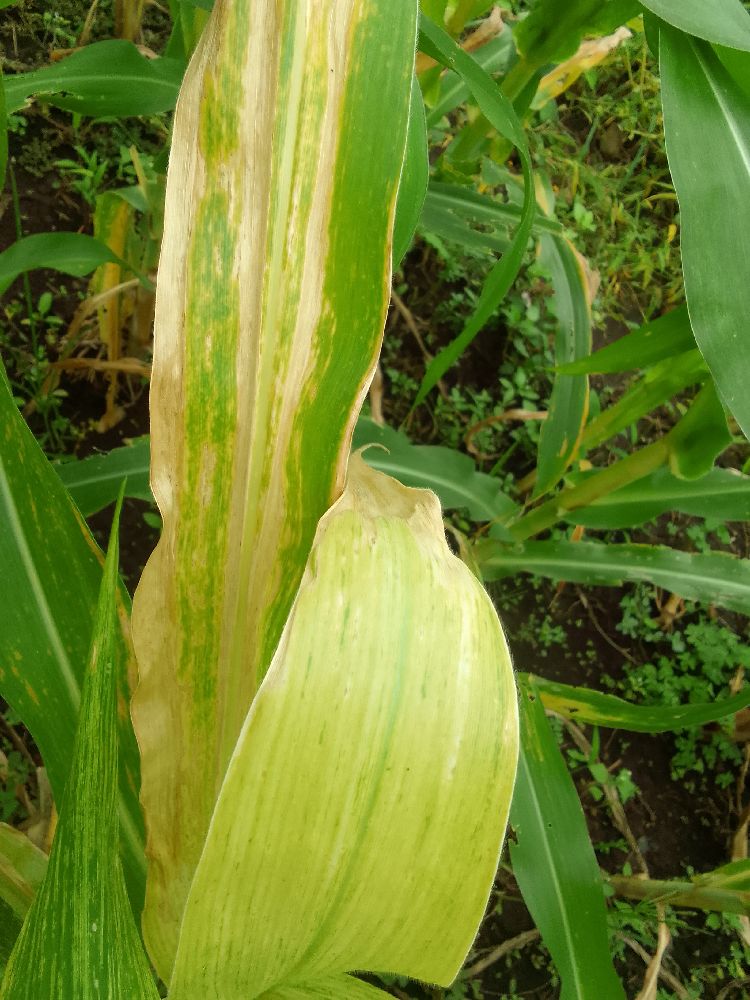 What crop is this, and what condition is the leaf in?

maize, maize lethal necrosis
